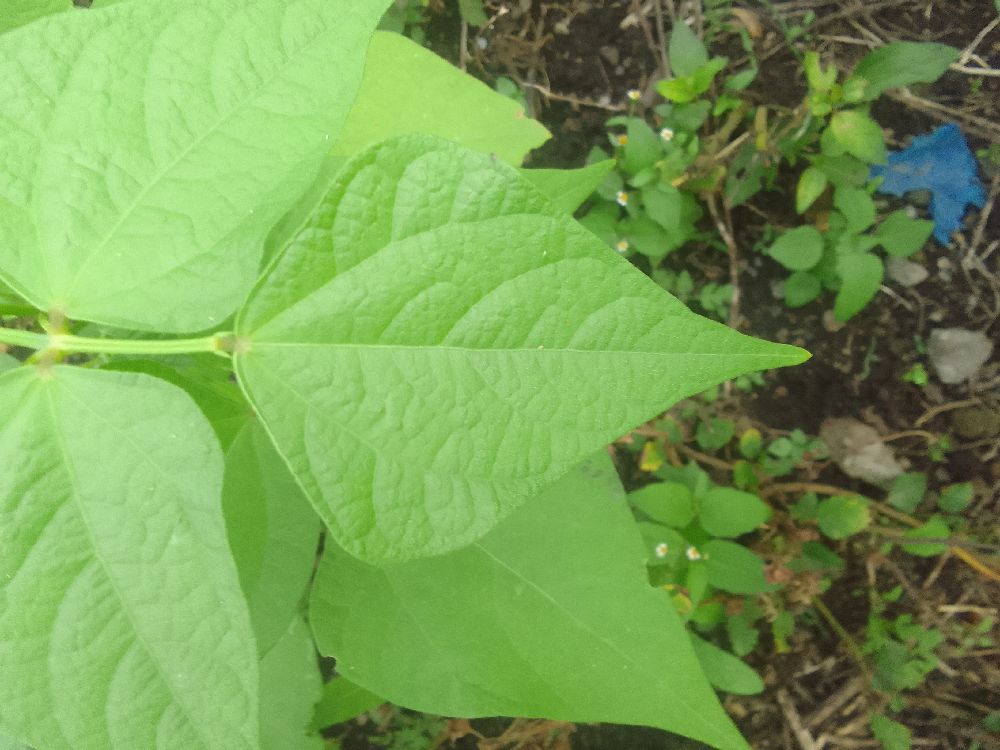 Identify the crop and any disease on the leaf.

common bean, healthy
